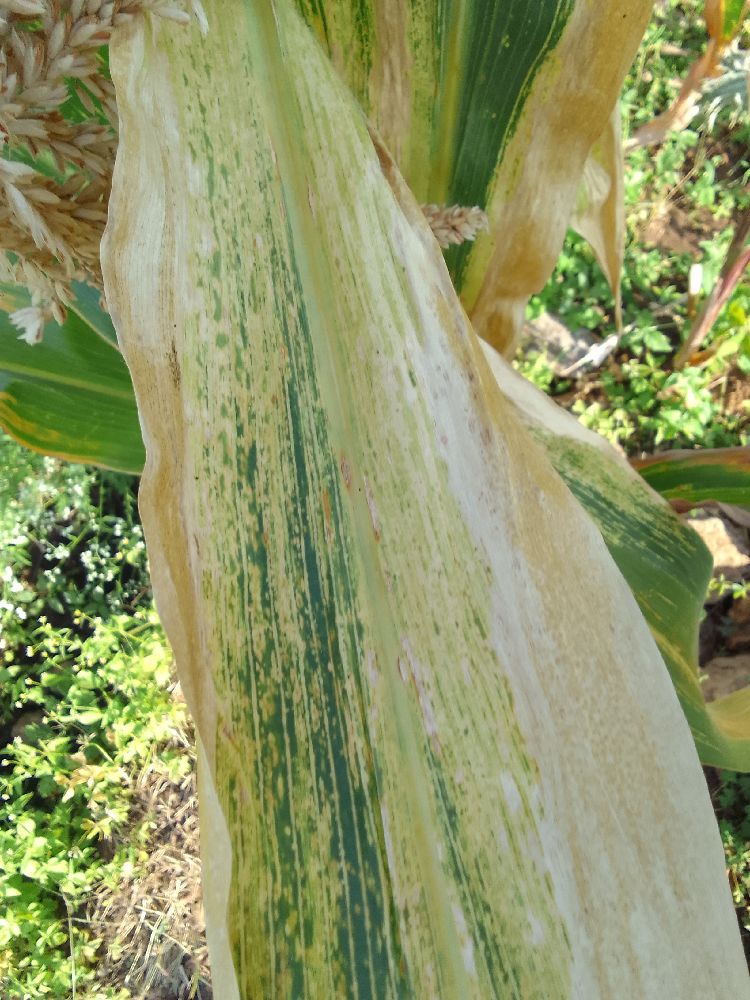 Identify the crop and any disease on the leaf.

maize, maize lethal necrosis
